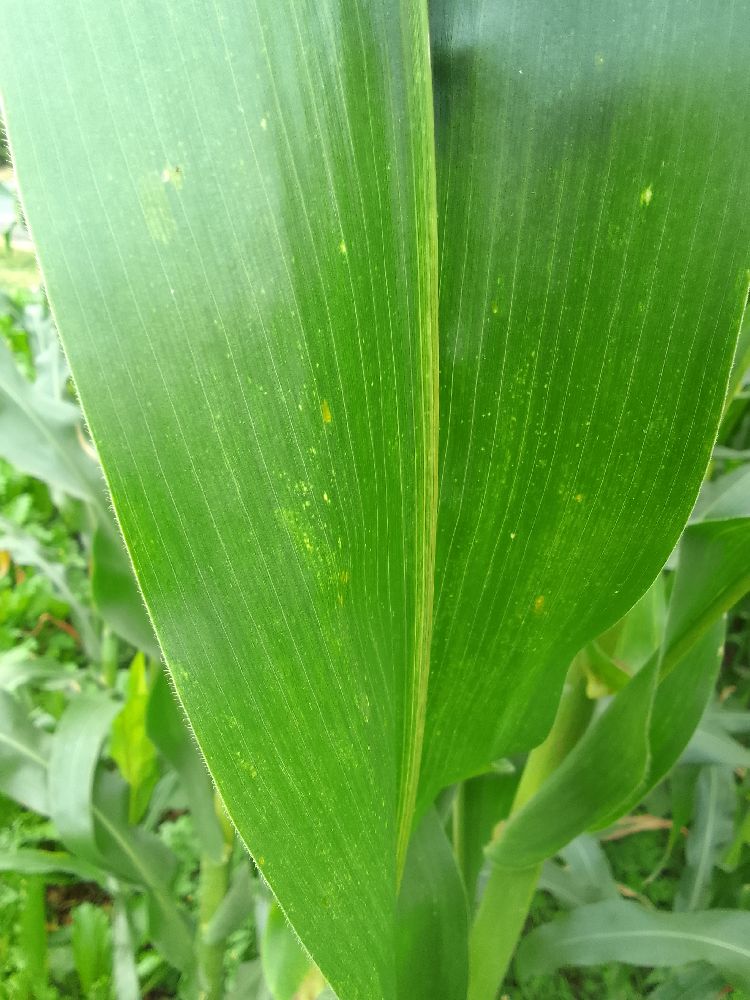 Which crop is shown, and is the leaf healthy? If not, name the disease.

maize, healthy
